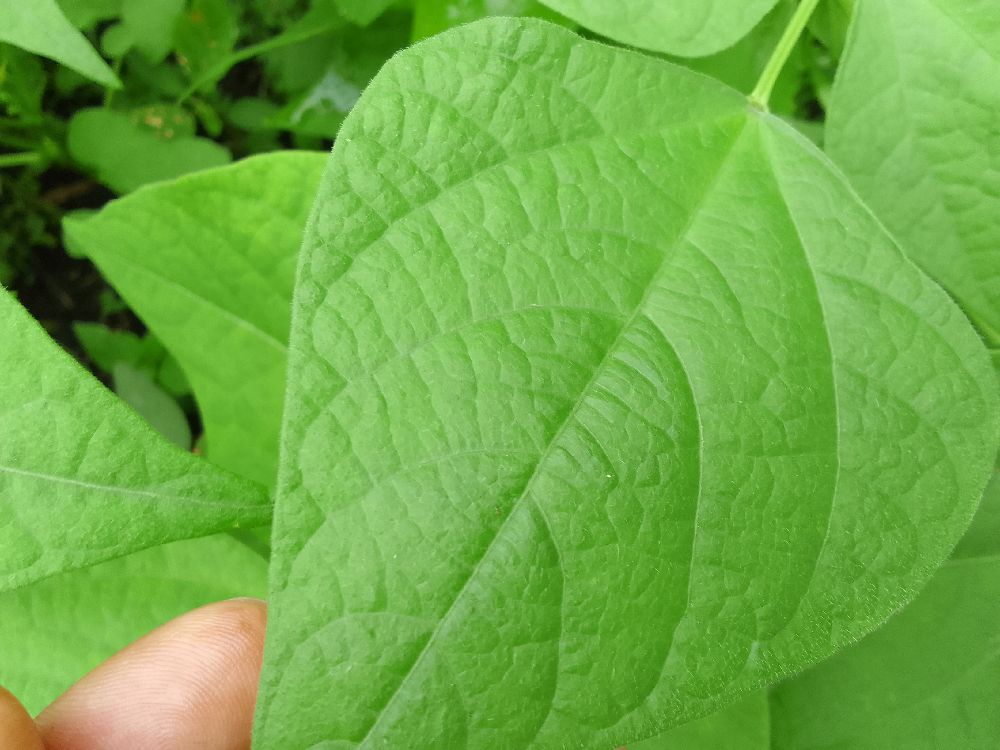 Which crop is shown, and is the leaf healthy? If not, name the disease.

common bean, healthy
